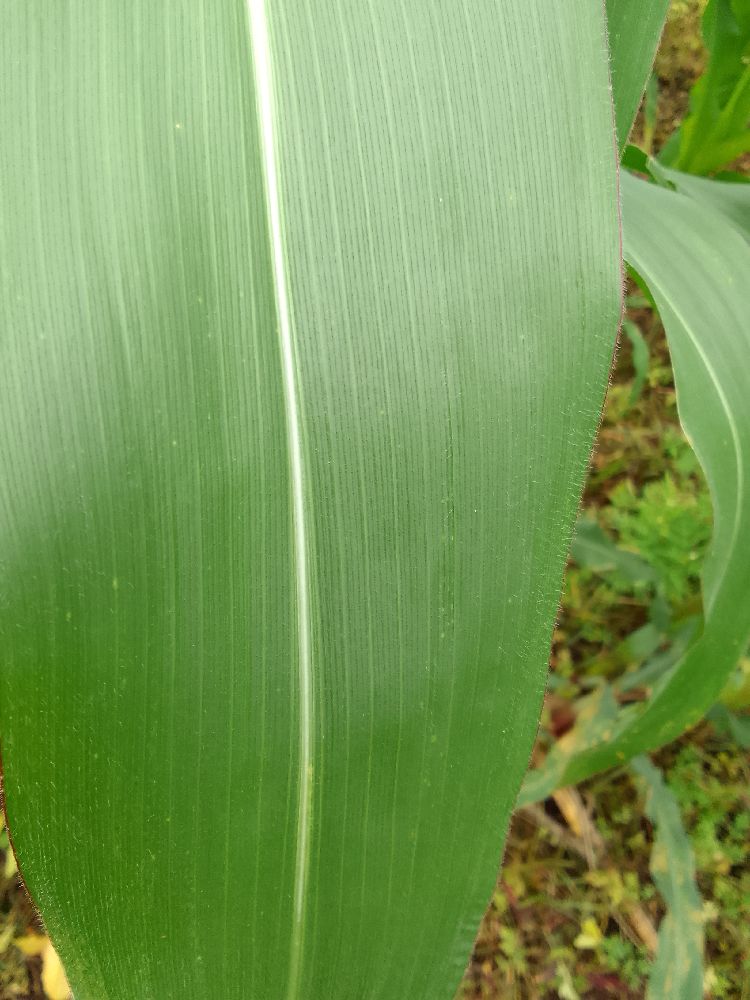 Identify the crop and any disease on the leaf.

maize, healthy
